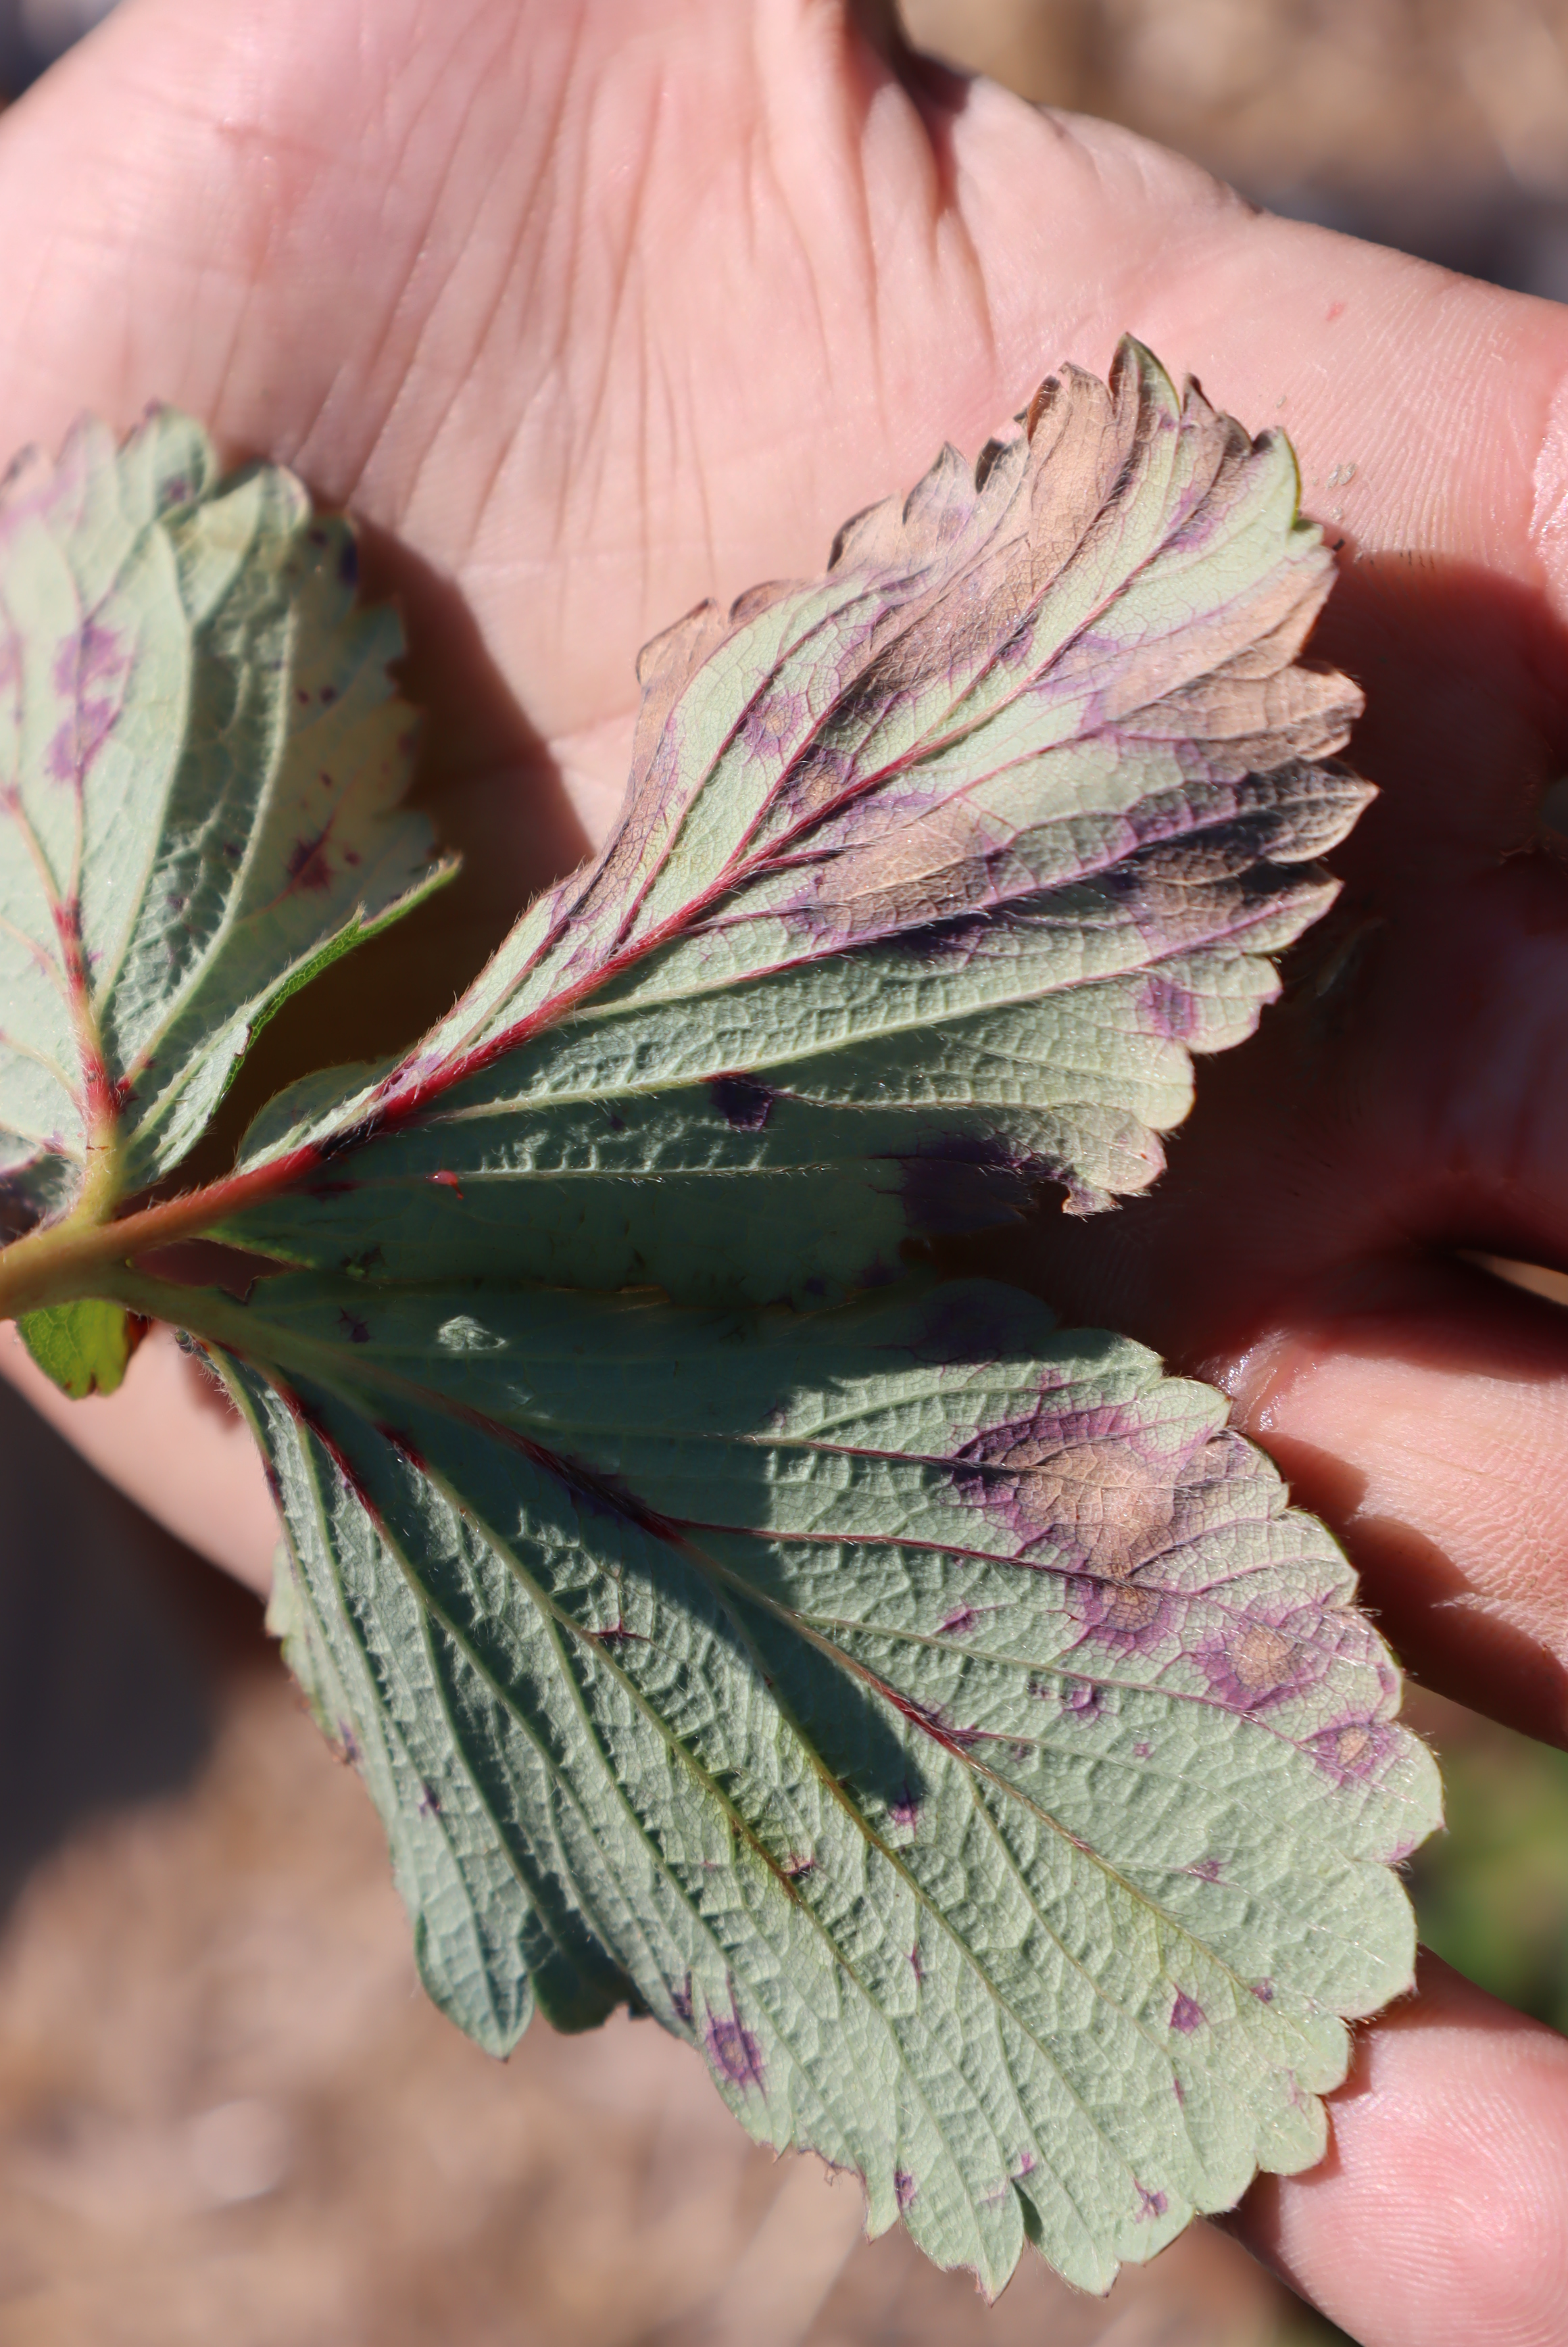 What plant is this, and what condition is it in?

strawberry, leaf scorch
